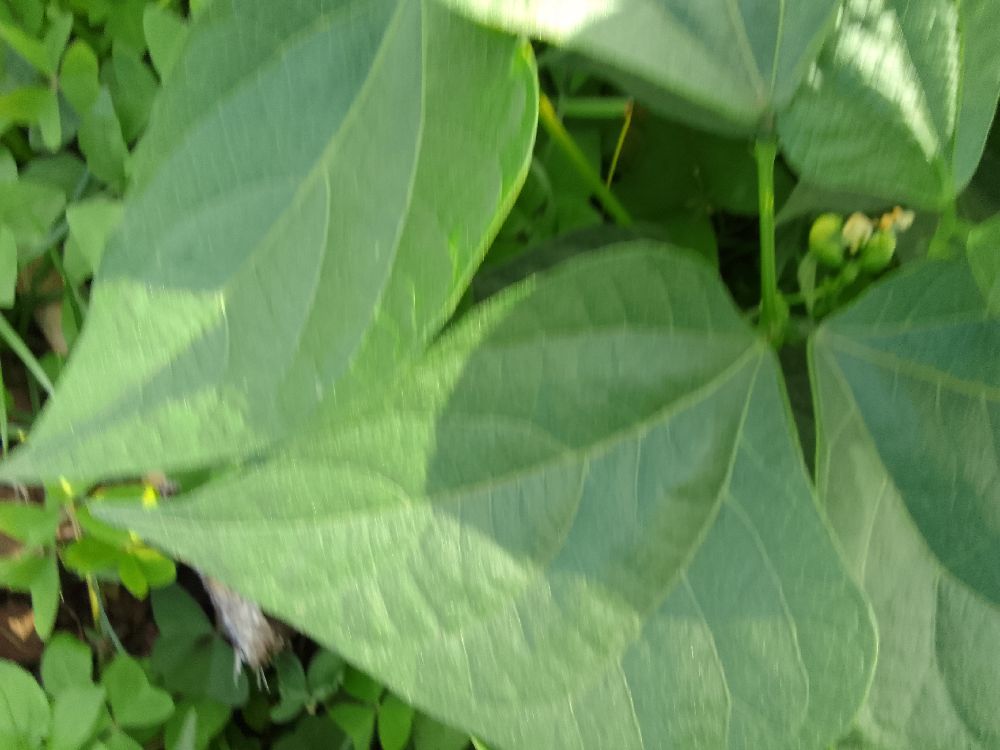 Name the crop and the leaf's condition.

common bean, healthy
